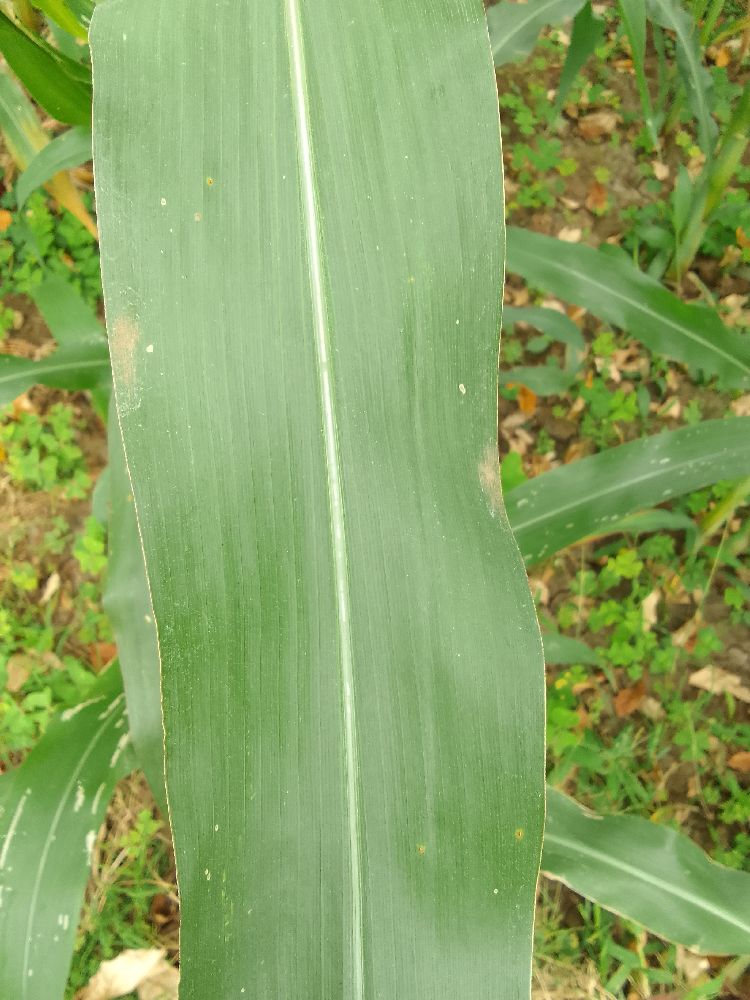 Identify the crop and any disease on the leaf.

maize, healthy
